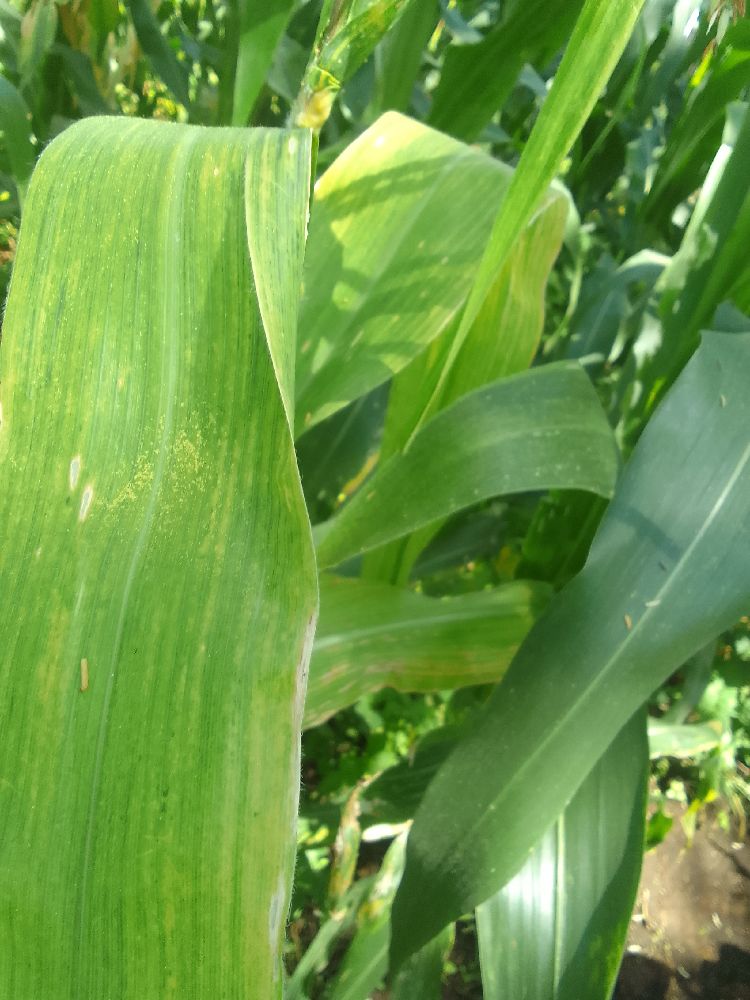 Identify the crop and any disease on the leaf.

maize, maize lethal necrosis
